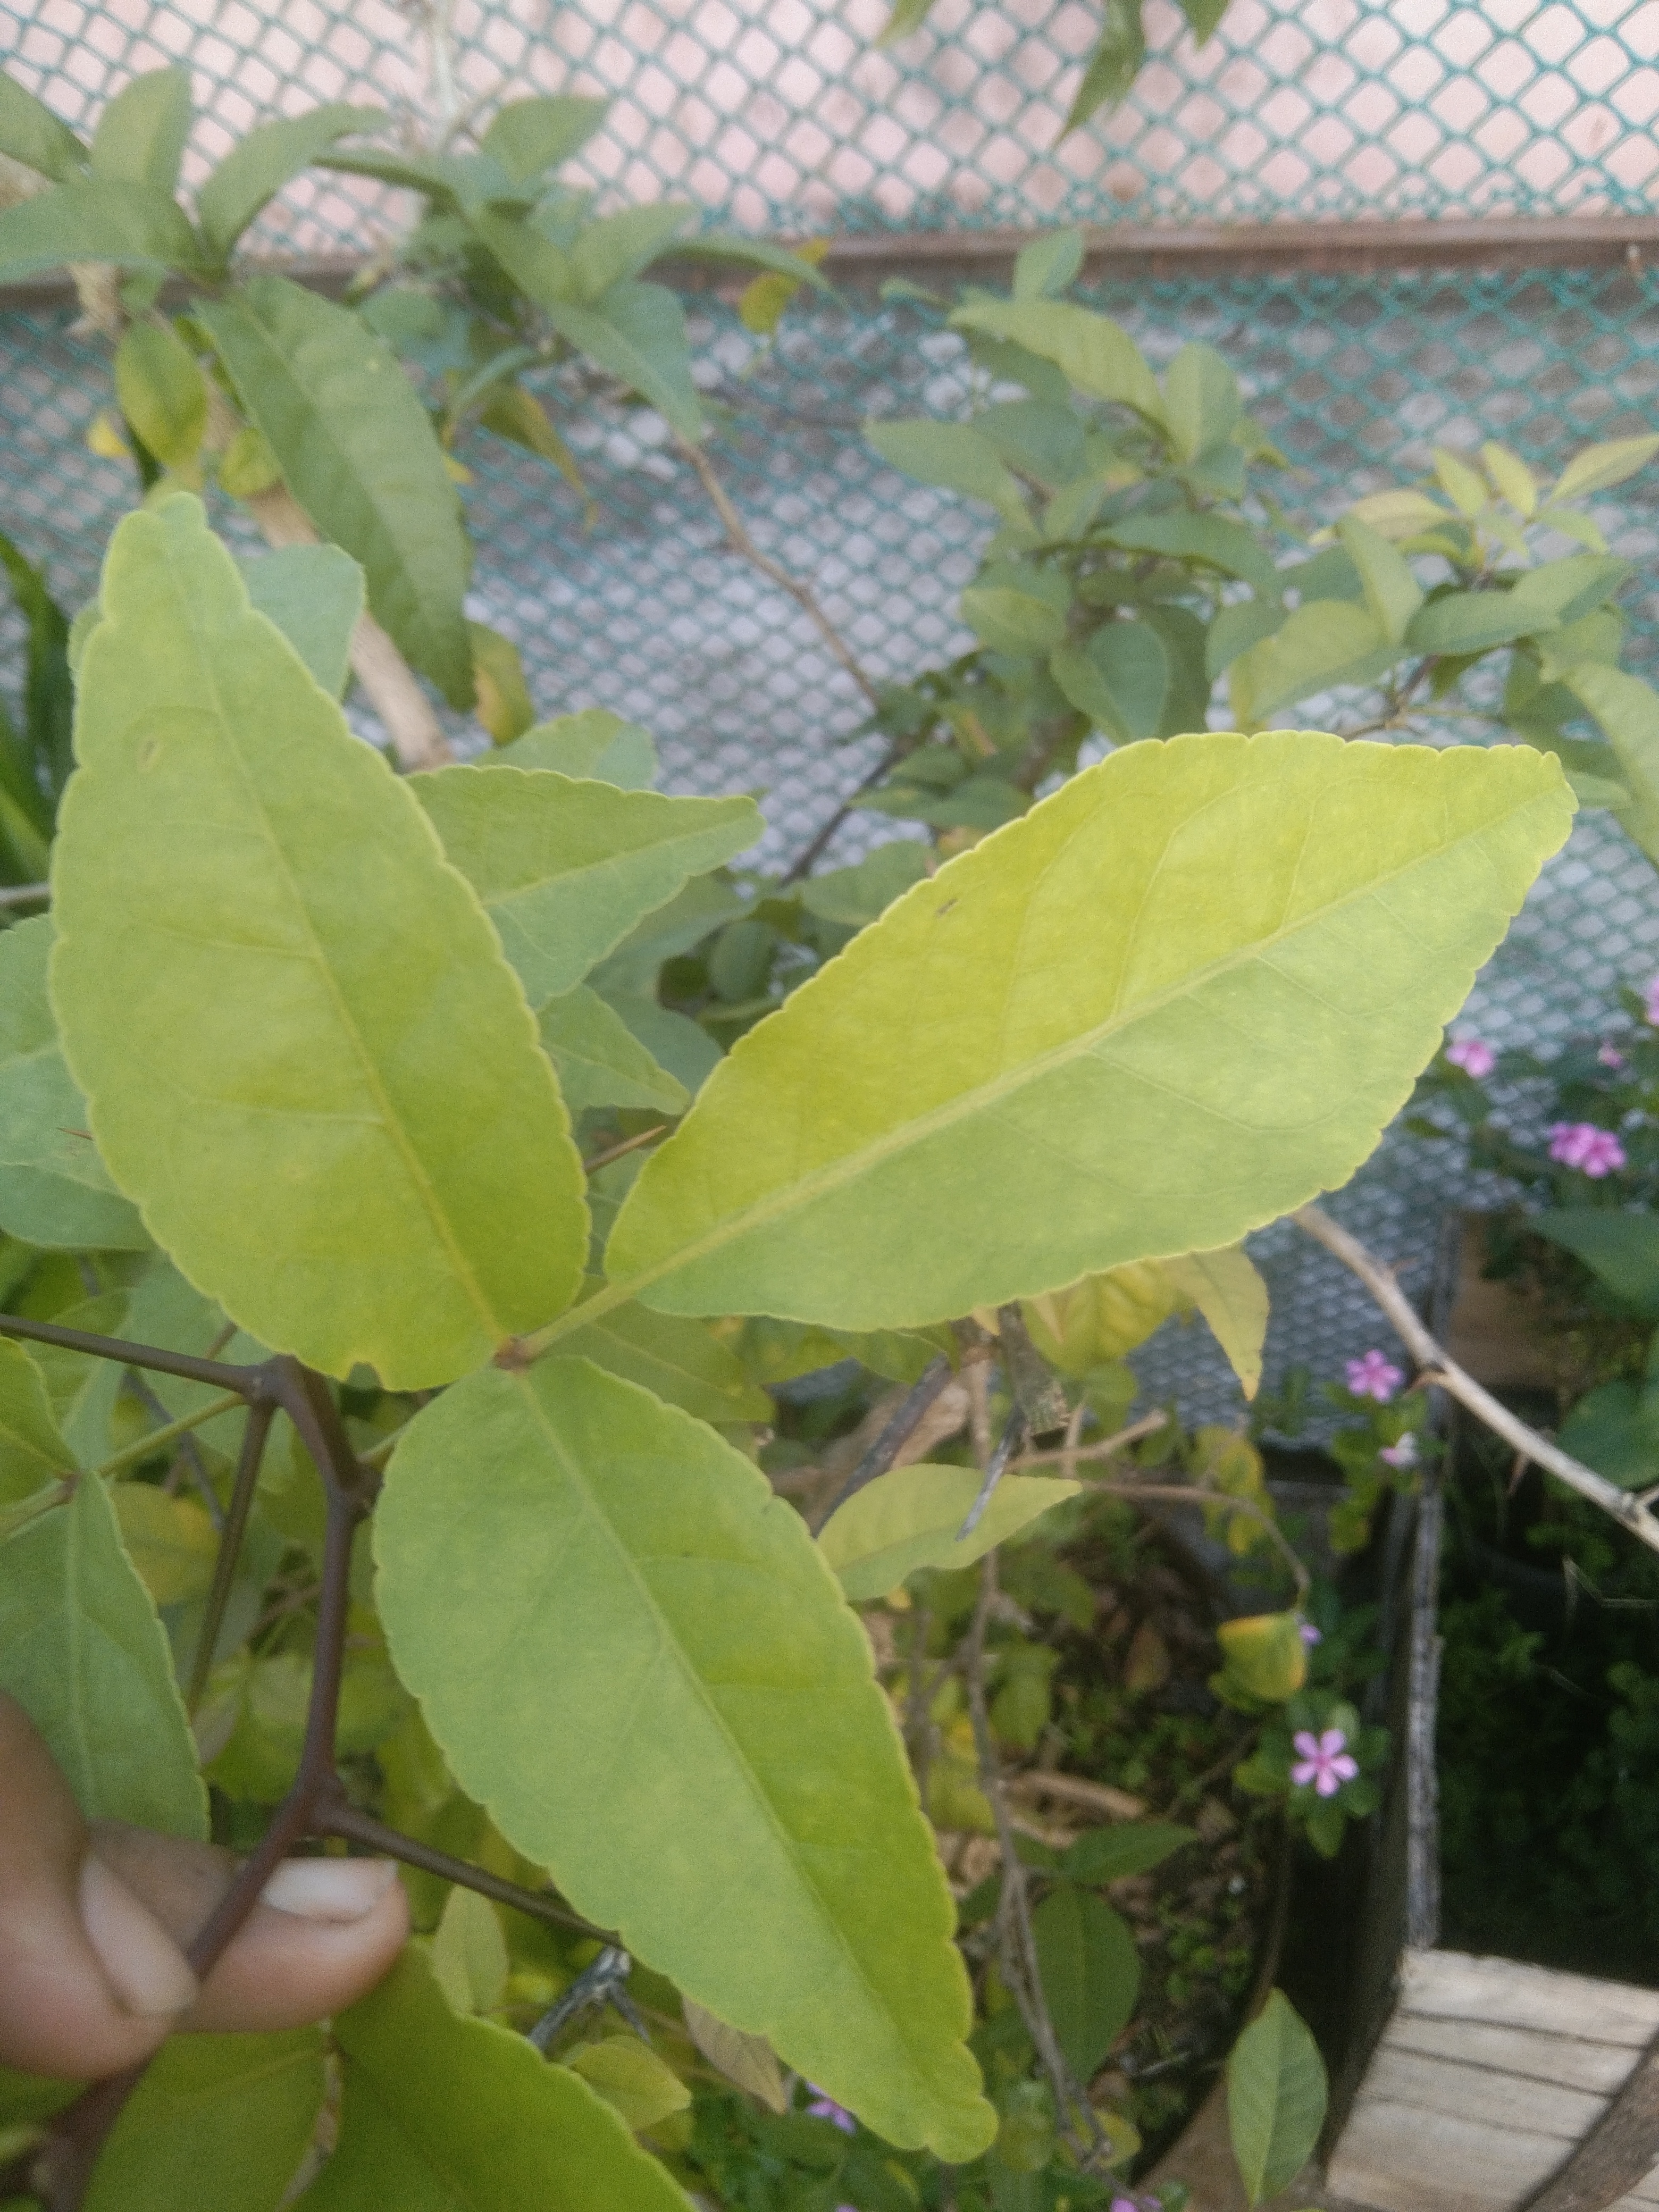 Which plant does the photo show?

wood apple
